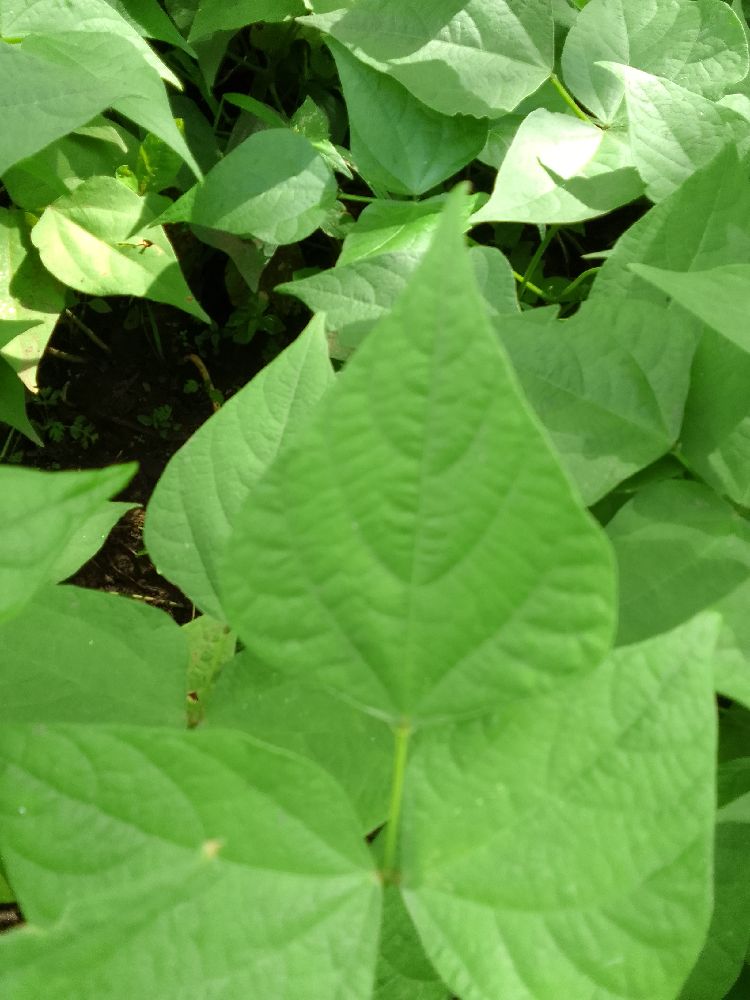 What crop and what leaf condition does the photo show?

common bean, healthy
